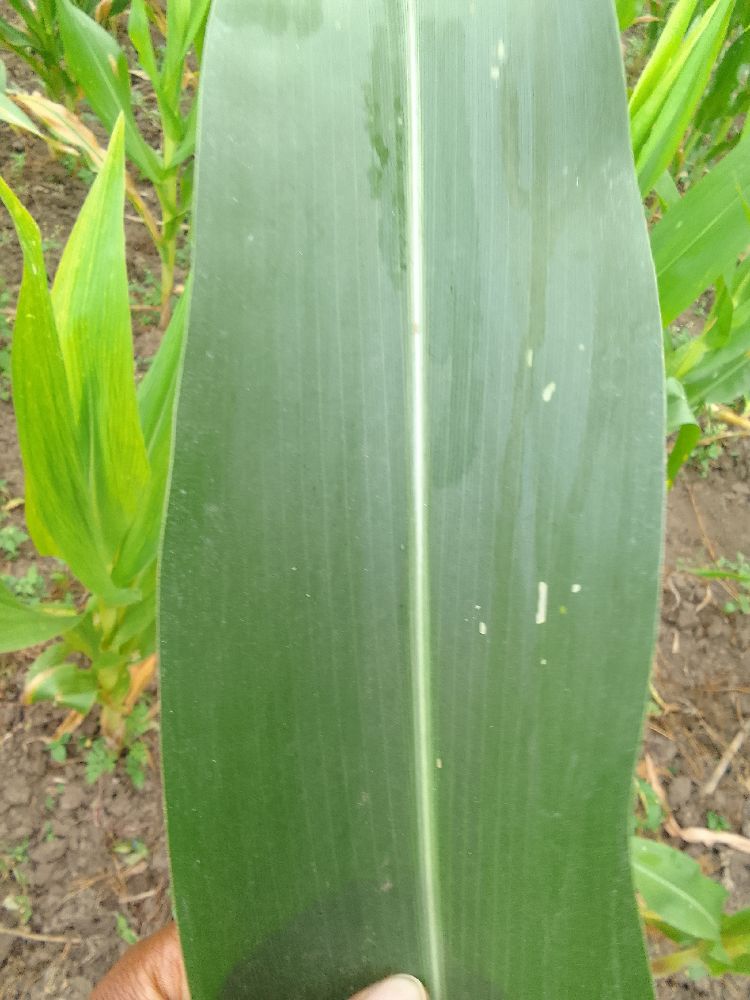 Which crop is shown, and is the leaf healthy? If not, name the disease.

maize, healthy
